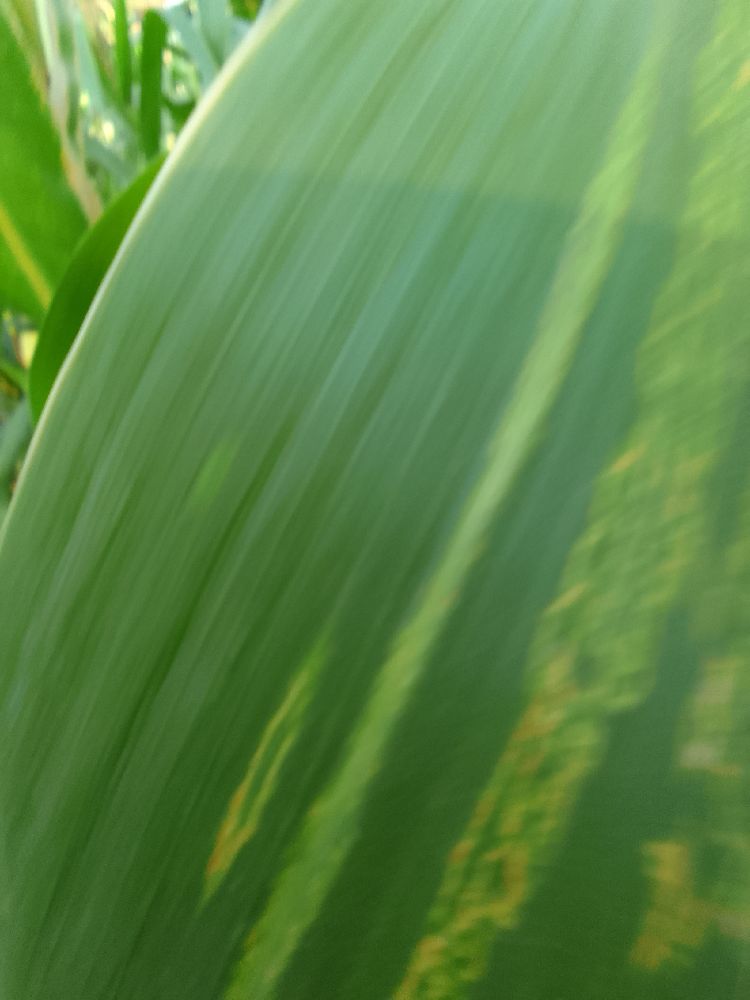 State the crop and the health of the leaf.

maize, maize lethal necrosis
